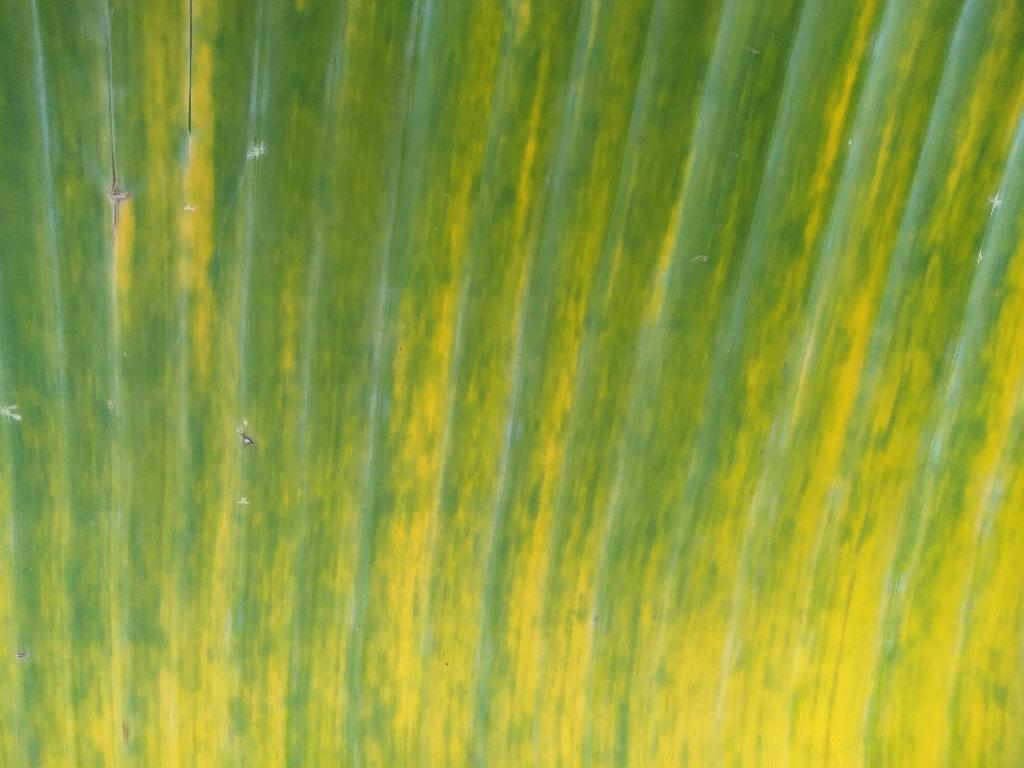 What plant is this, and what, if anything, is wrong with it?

banana, fusarium wilt race 1
